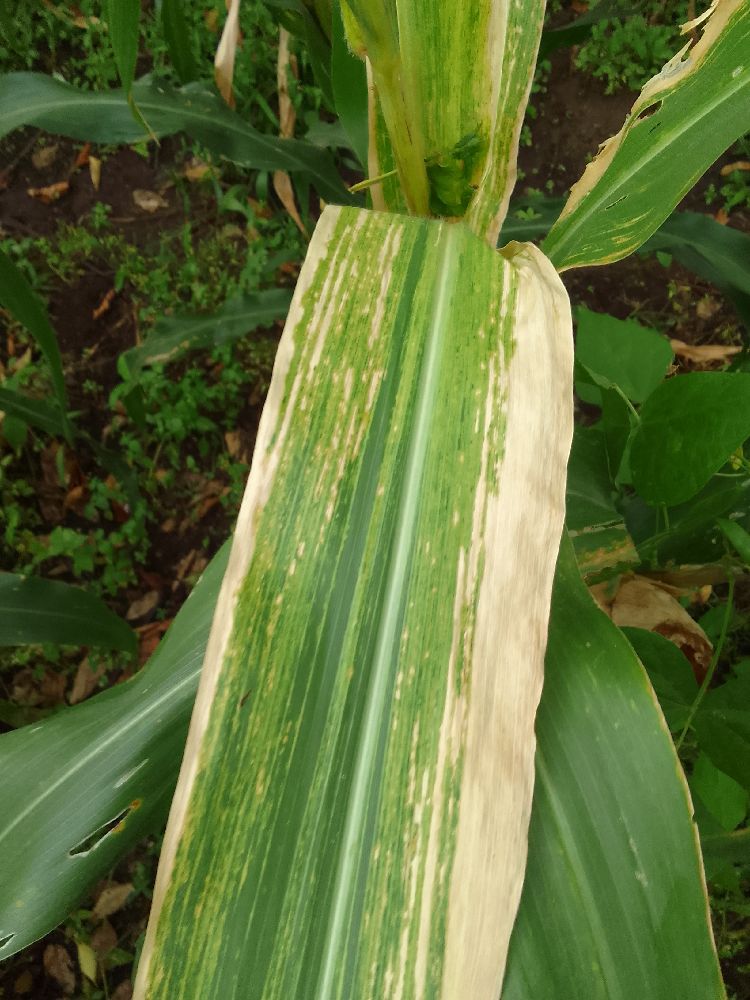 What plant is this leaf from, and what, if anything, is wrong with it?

maize, maize lethal necrosis
